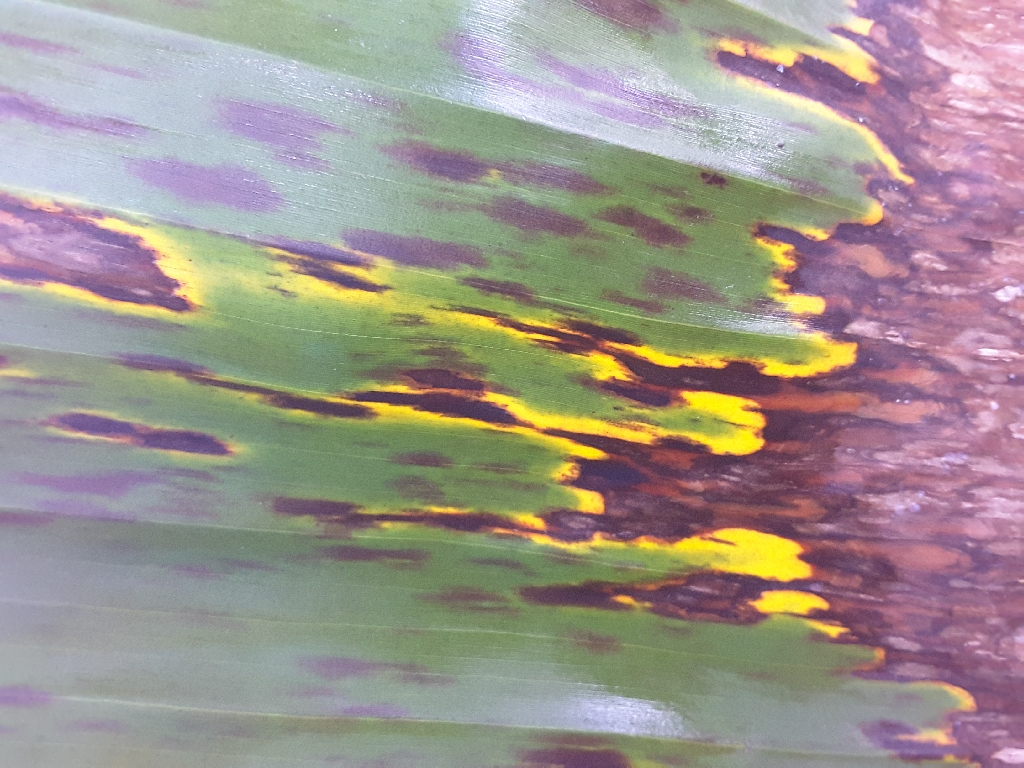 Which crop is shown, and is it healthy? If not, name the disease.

banana, black sigatoka
